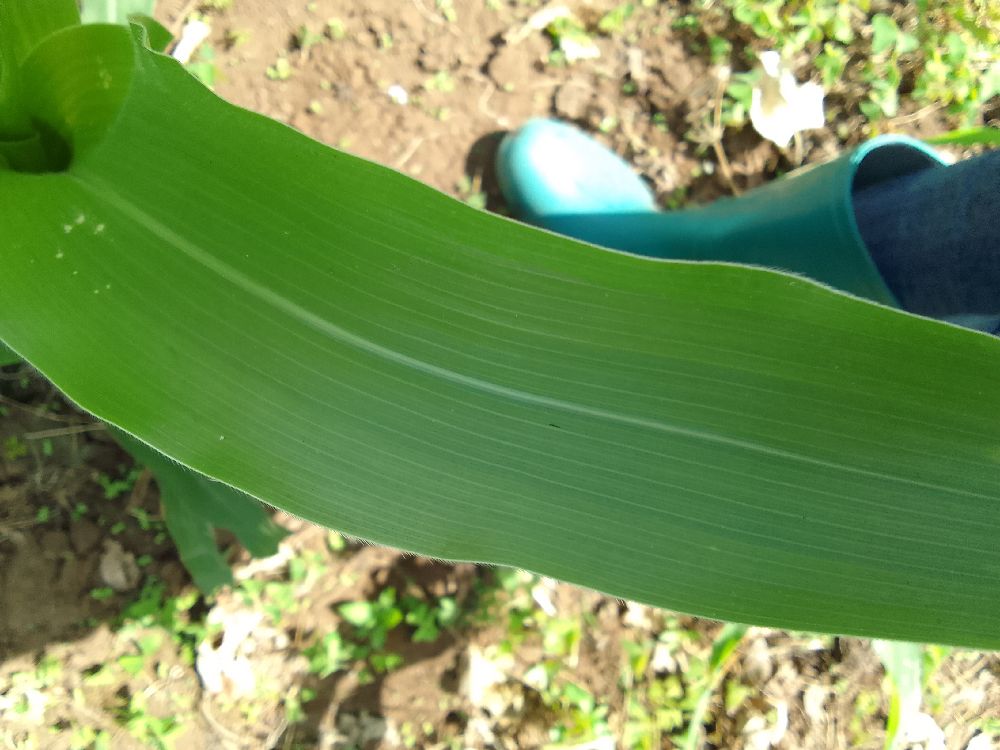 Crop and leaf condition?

maize, healthy
